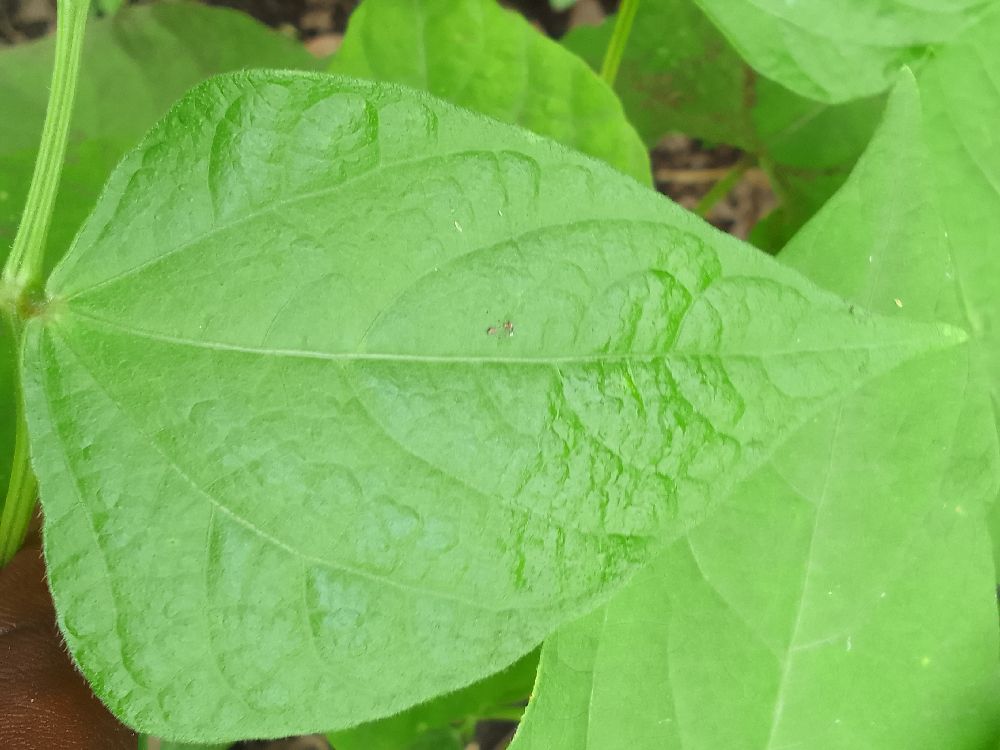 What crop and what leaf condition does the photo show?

common bean, healthy
